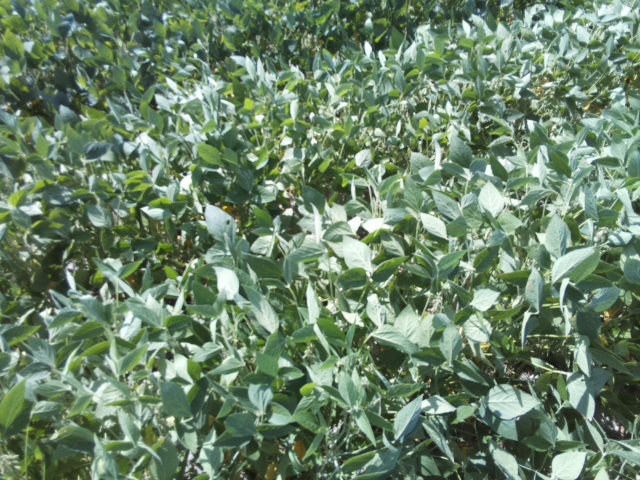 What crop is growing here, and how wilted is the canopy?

soybean, leaflets folding inward at secondary pulvinus with no turgor loss in leaflets or petioles
